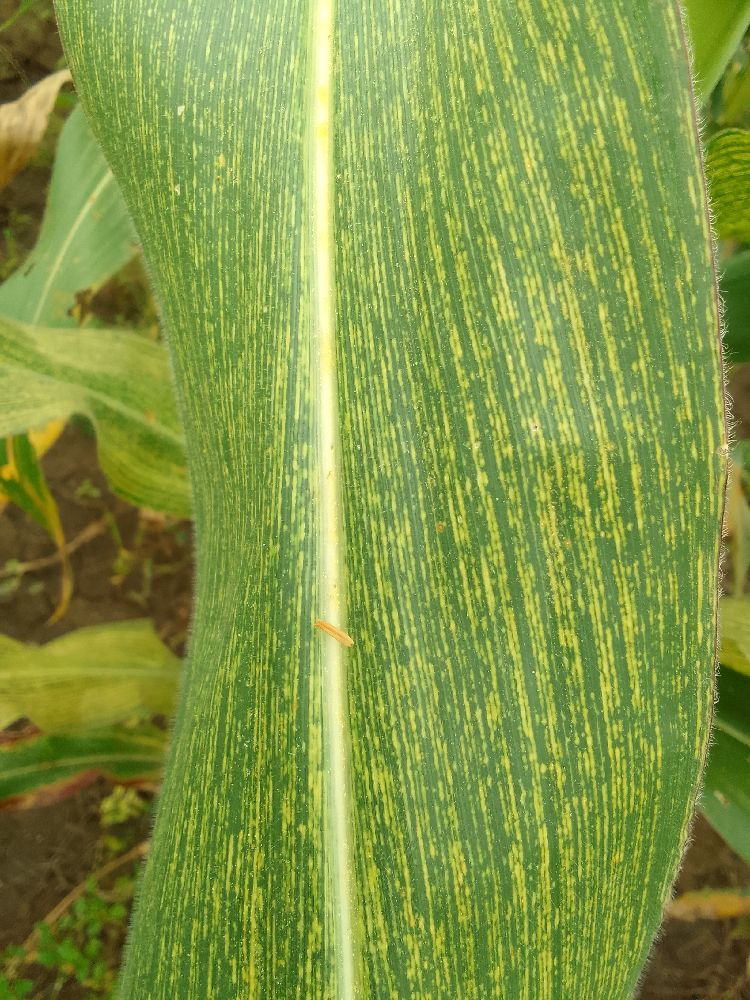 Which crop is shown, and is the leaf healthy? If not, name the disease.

maize, maize streak virus
